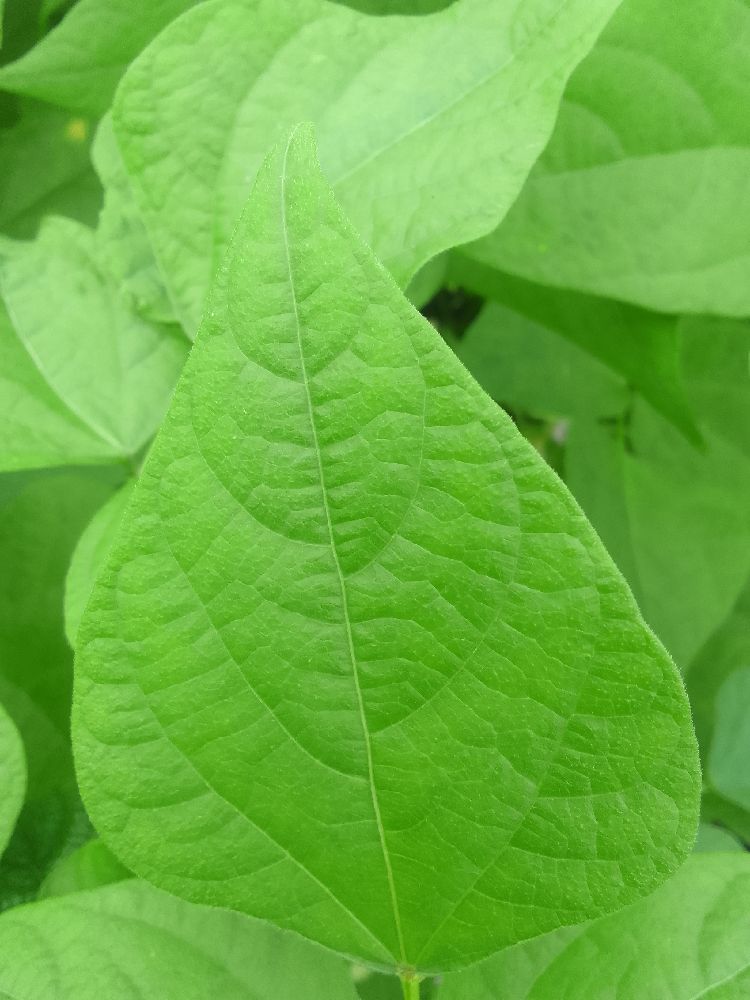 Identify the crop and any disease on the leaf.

common bean, healthy
